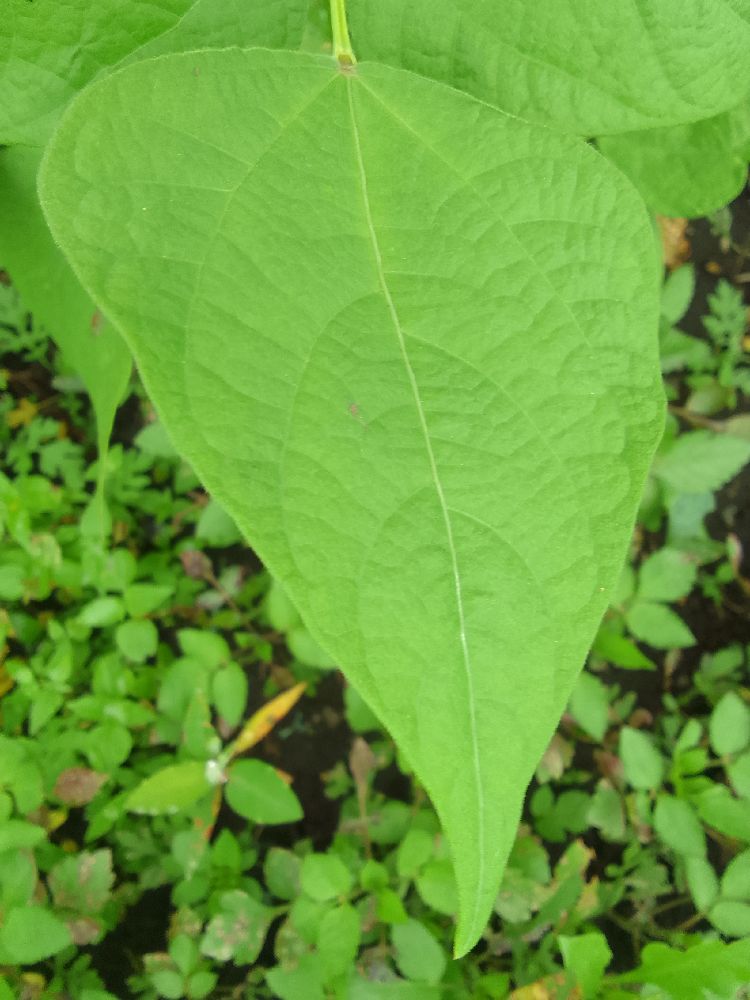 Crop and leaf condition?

common bean, healthy
